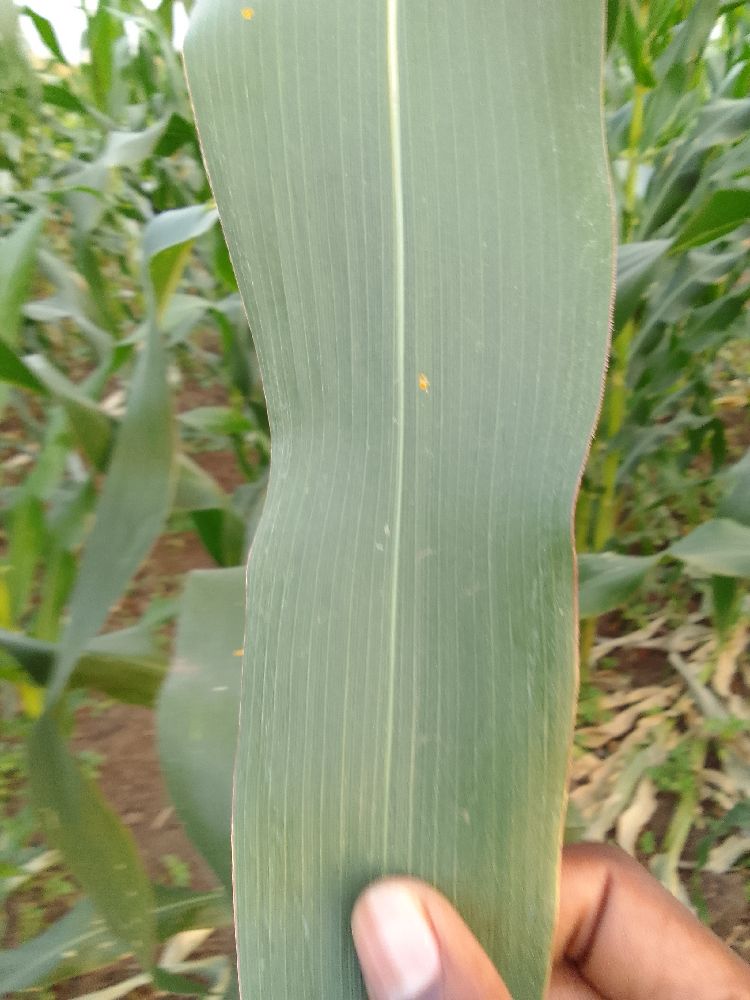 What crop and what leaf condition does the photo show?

maize, healthy
